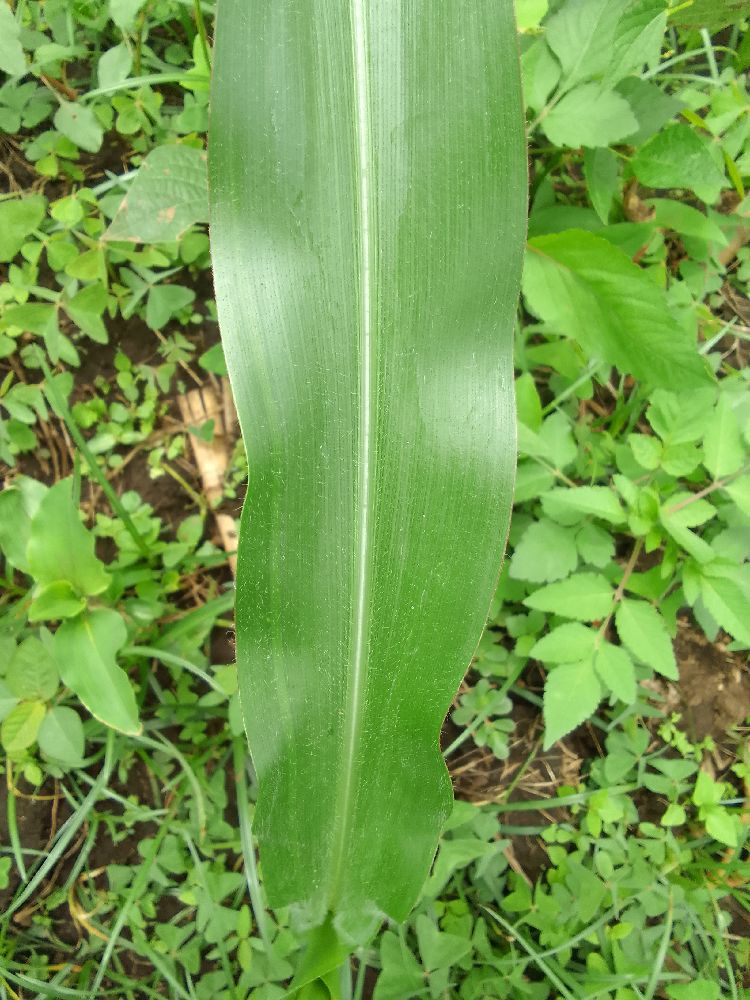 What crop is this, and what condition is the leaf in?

maize, healthy
